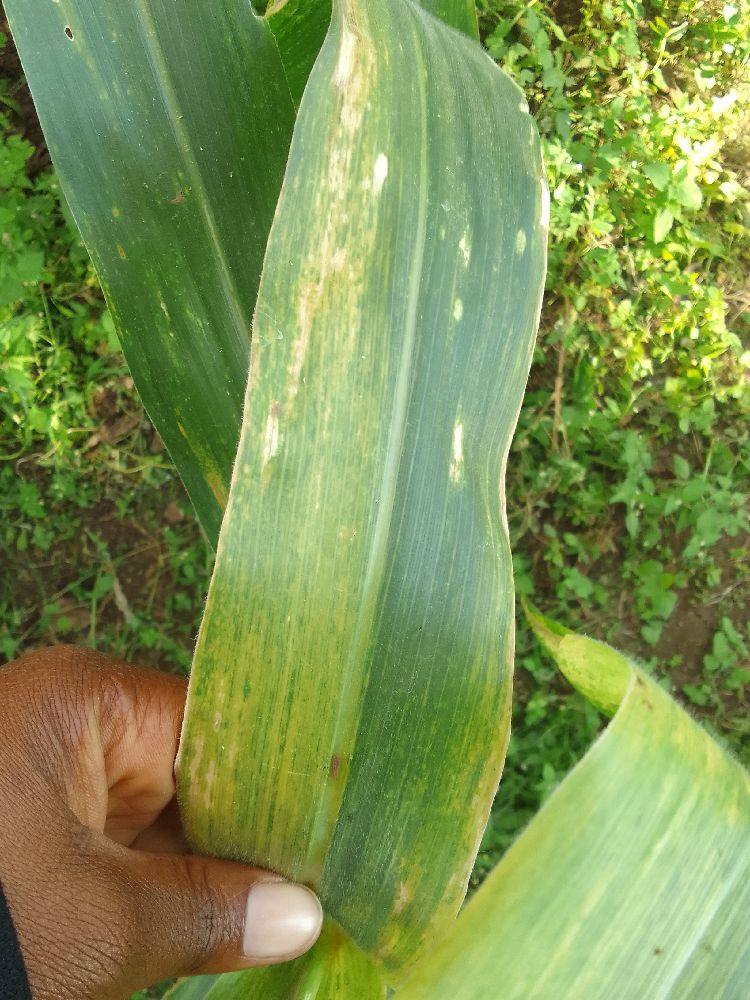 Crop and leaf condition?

maize, maize lethal necrosis
